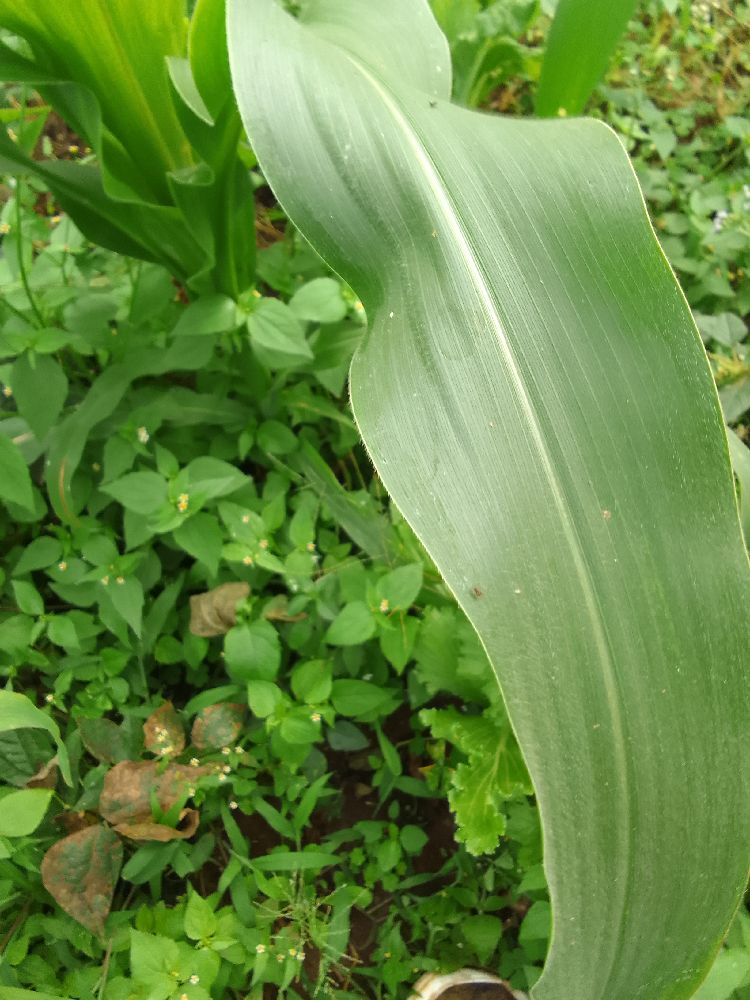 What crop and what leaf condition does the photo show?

maize, healthy
